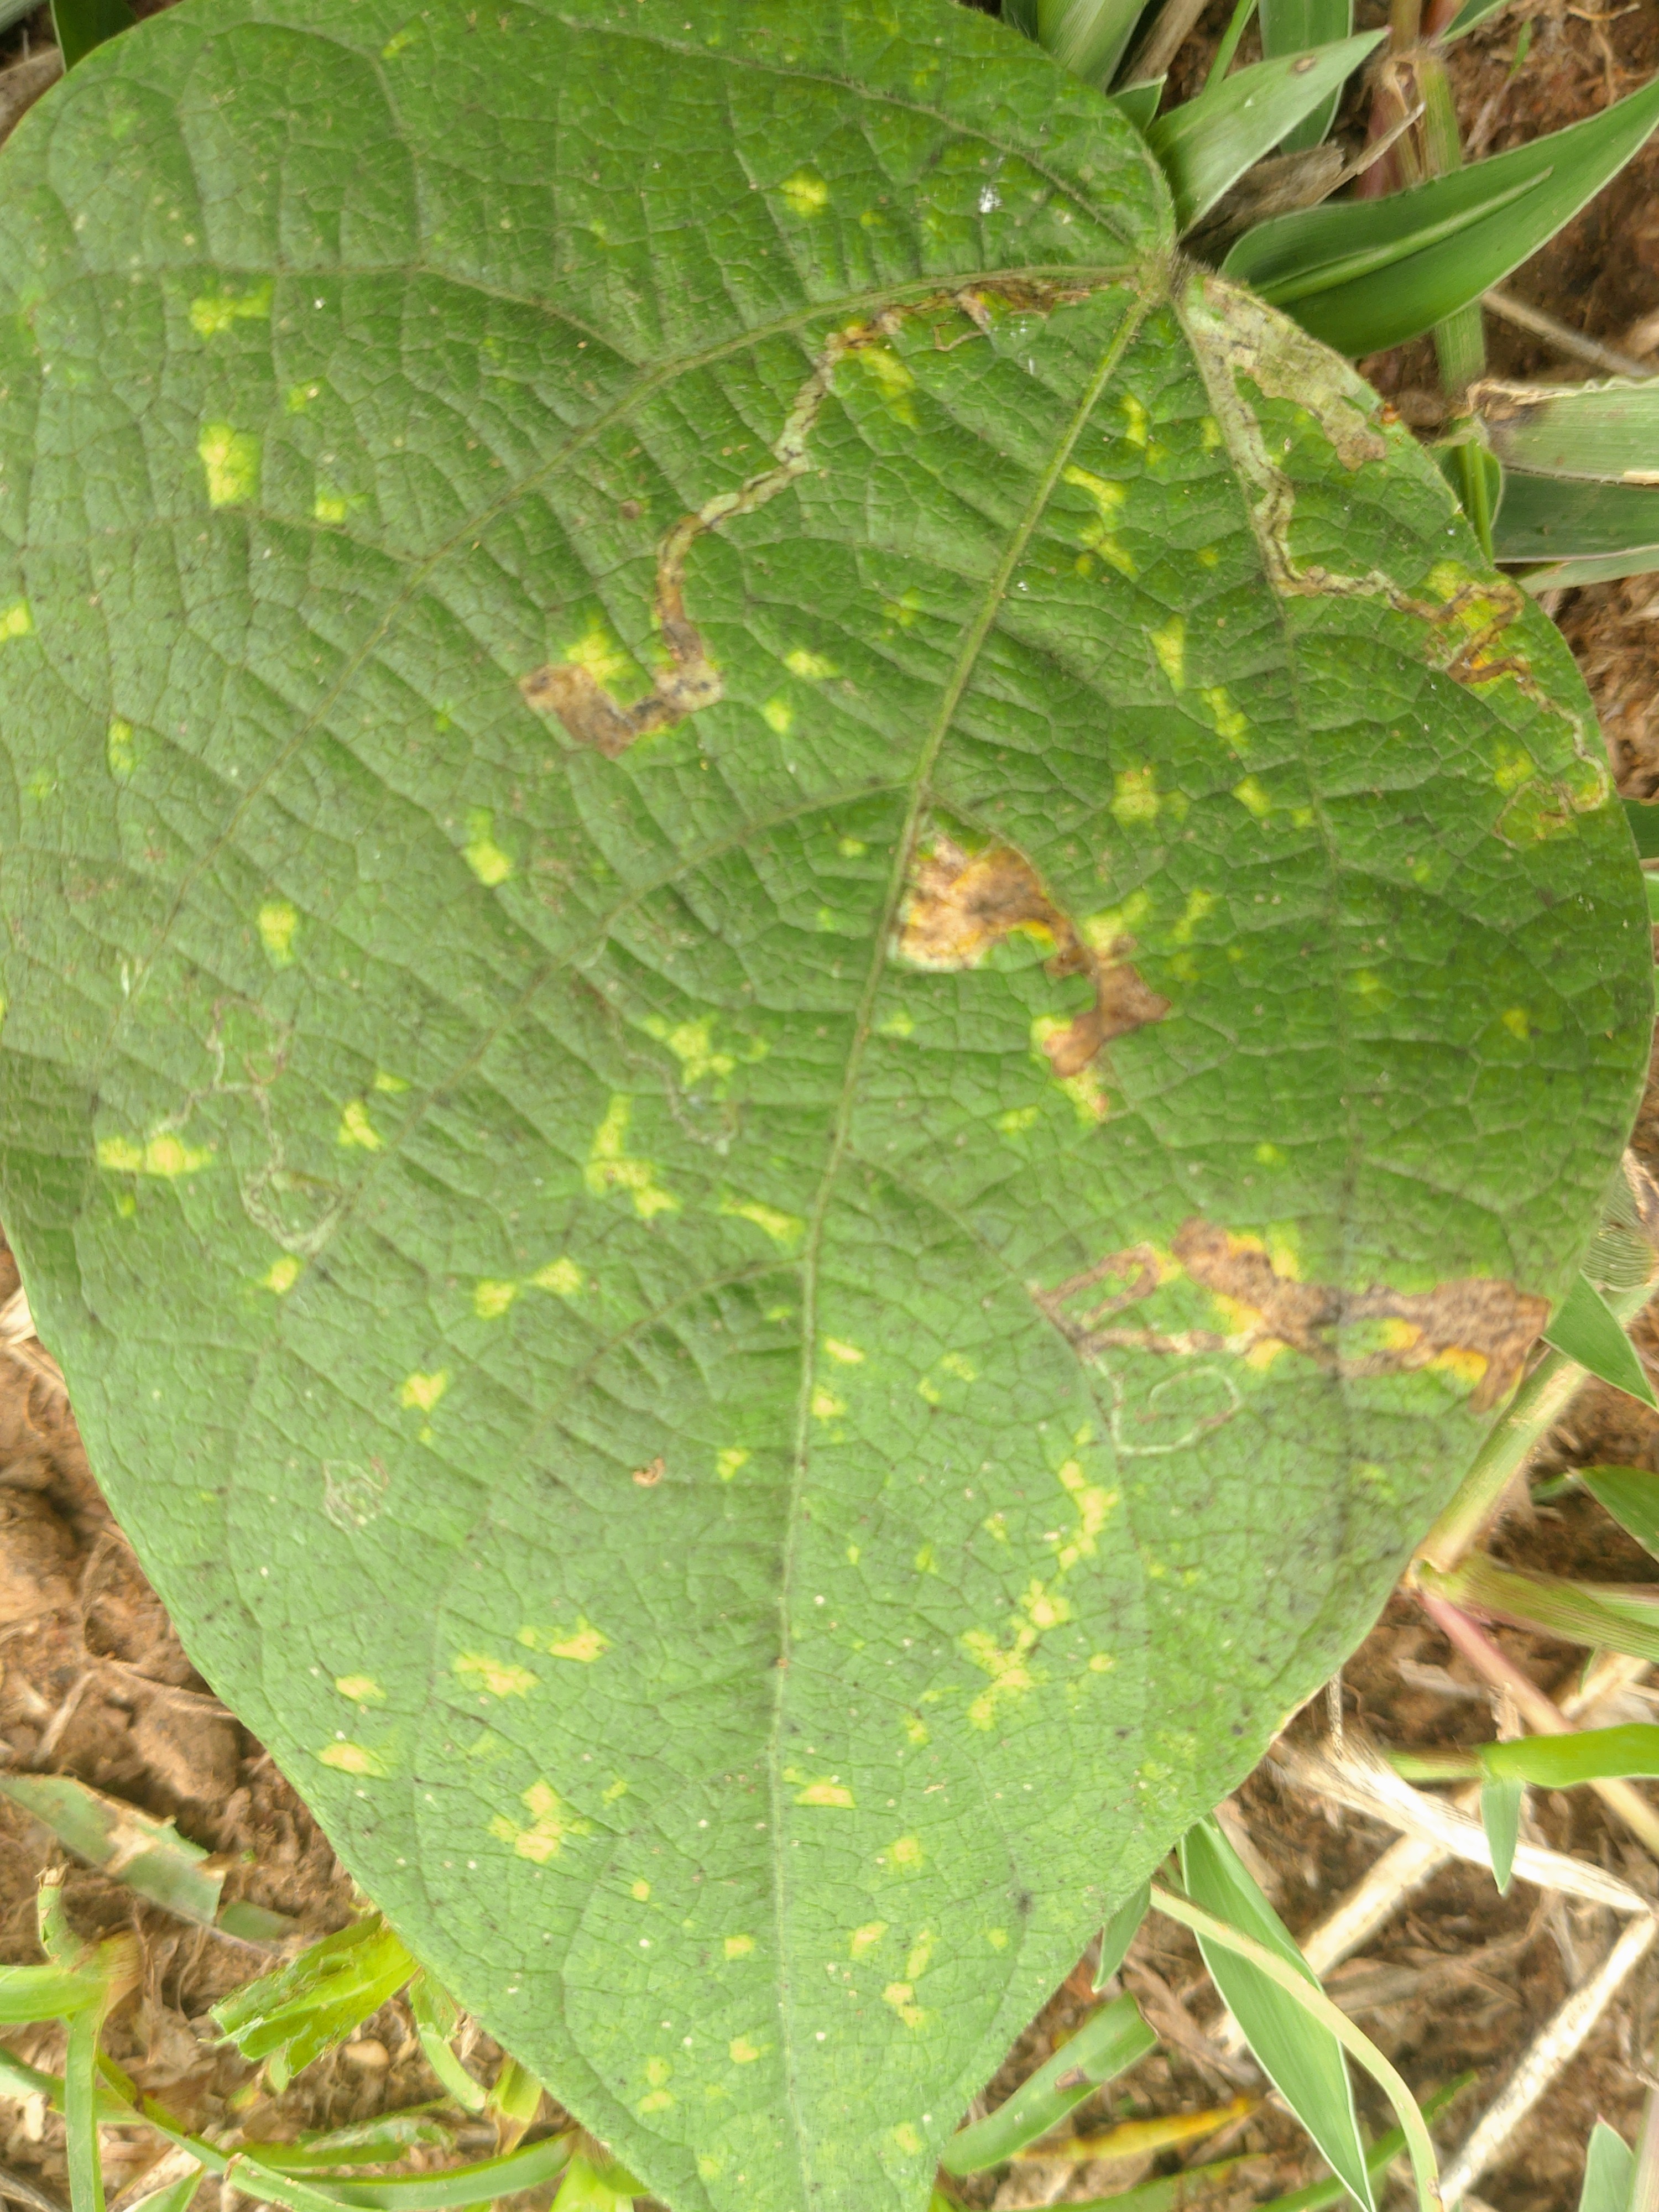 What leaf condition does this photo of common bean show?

rust
